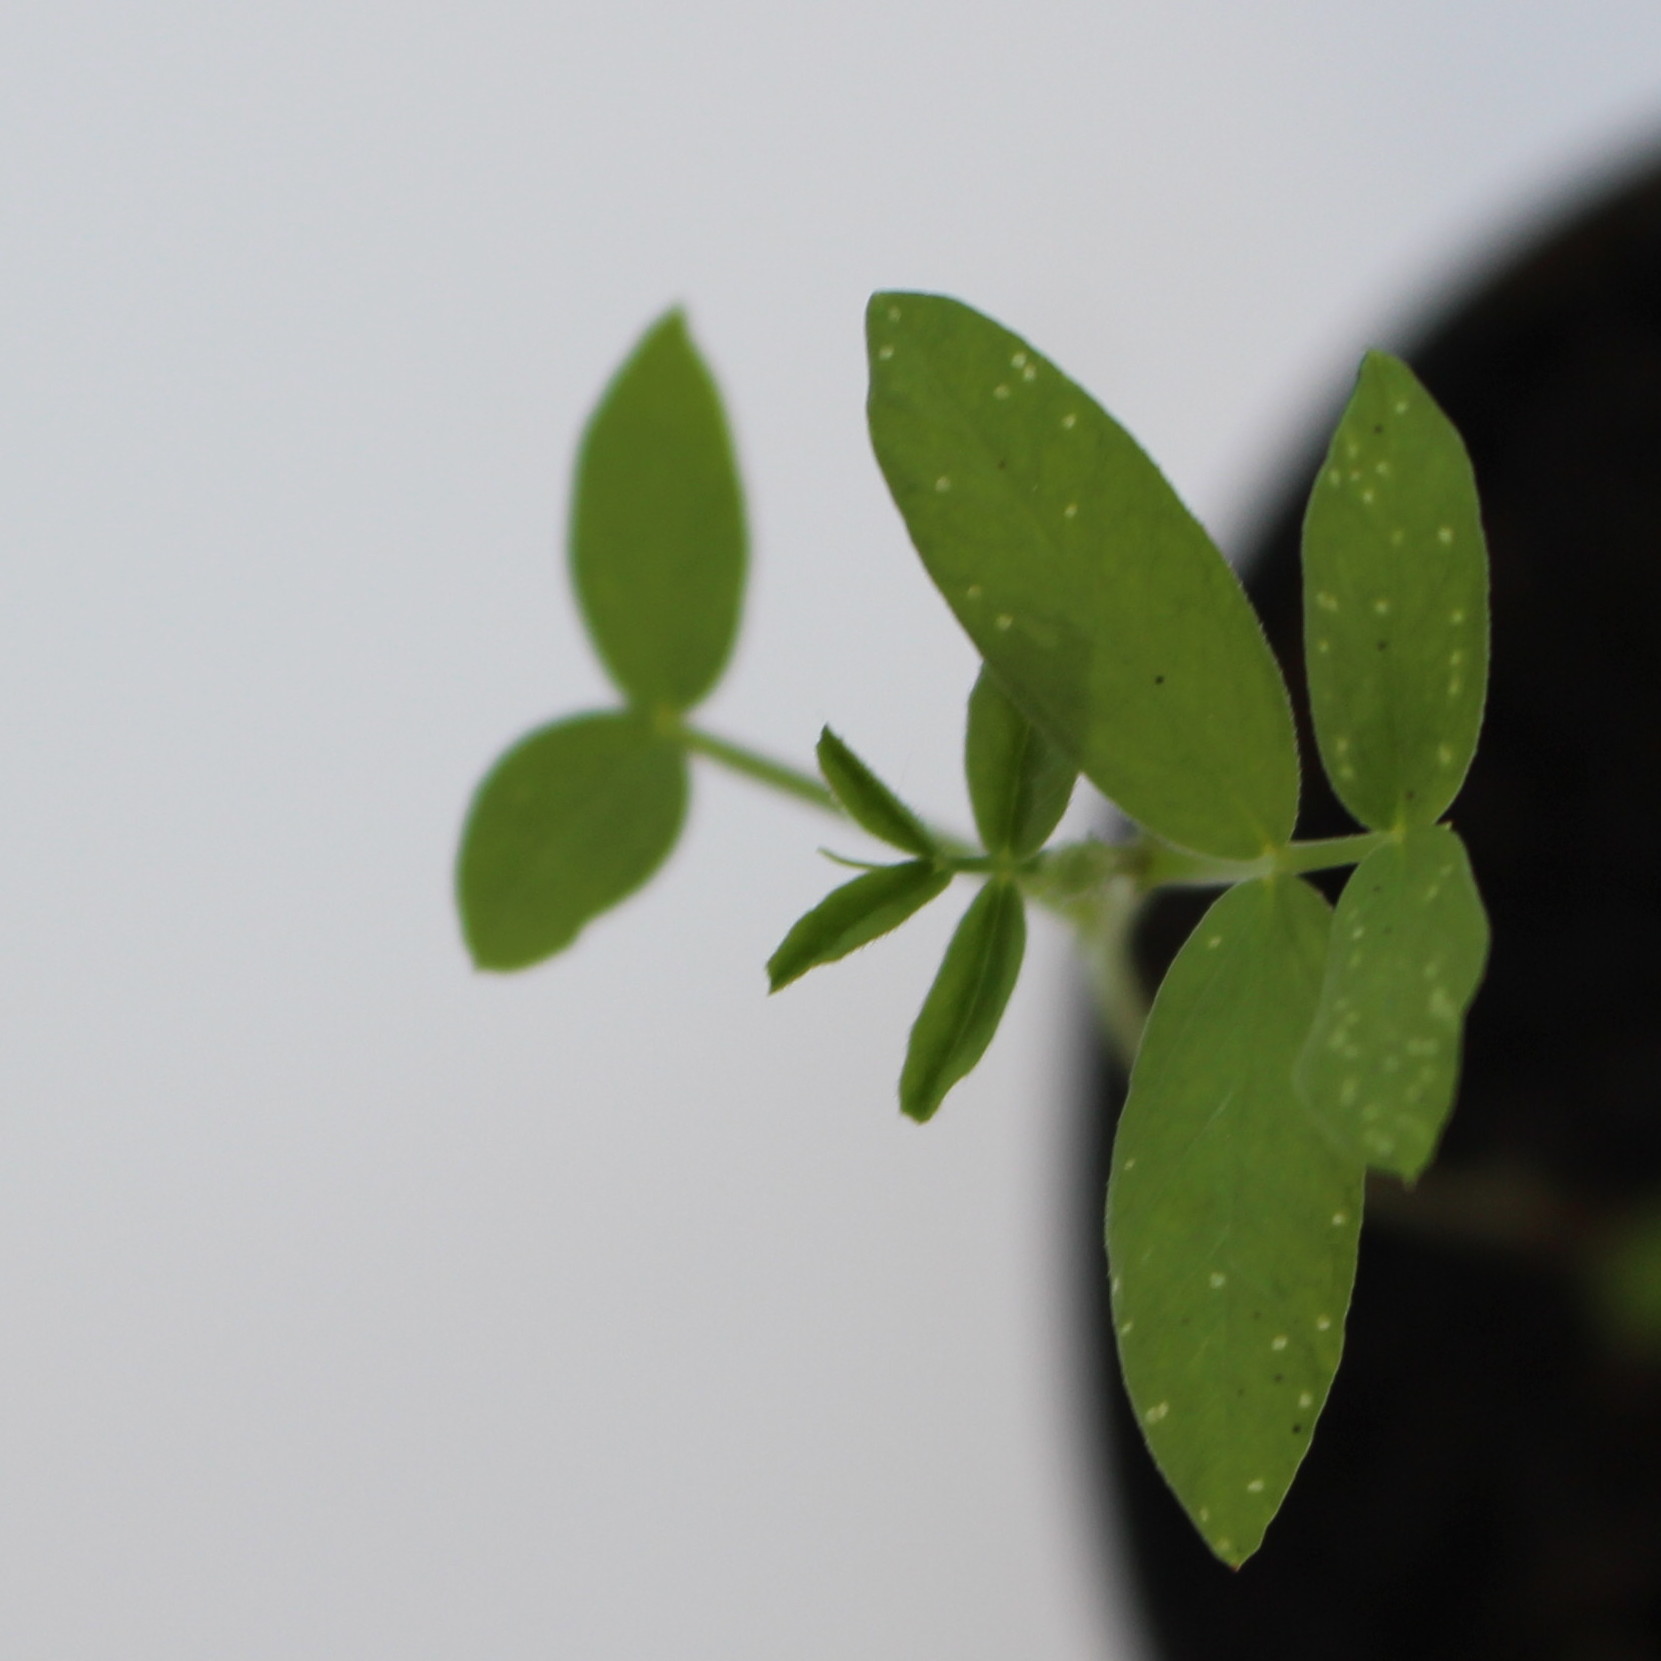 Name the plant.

Vicia sativa
